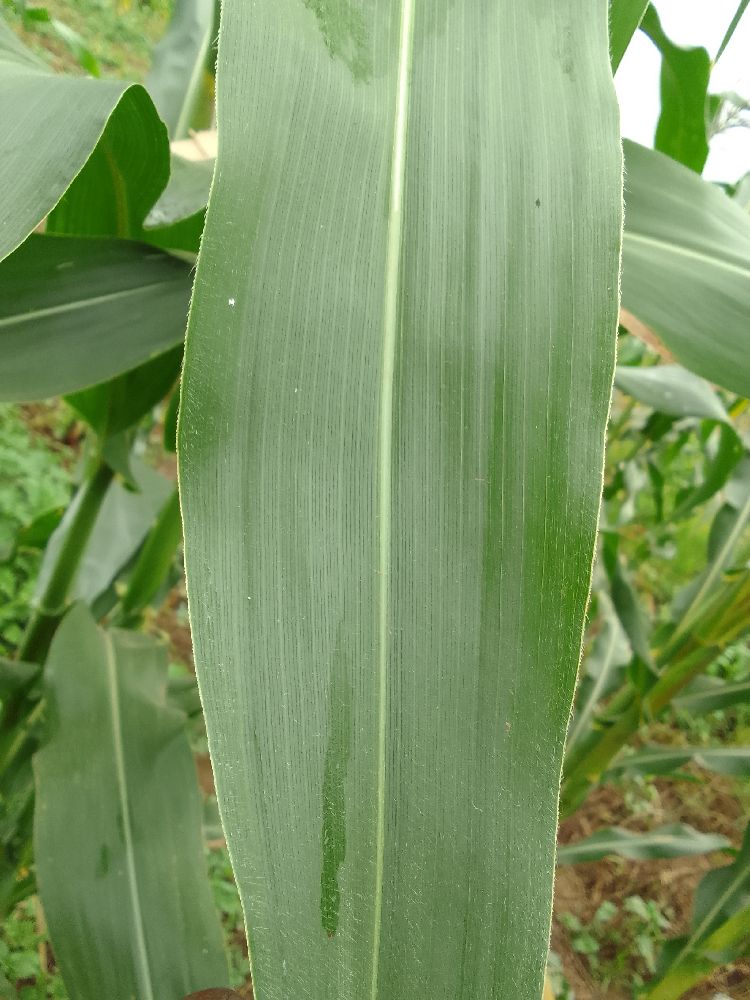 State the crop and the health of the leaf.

maize, healthy
